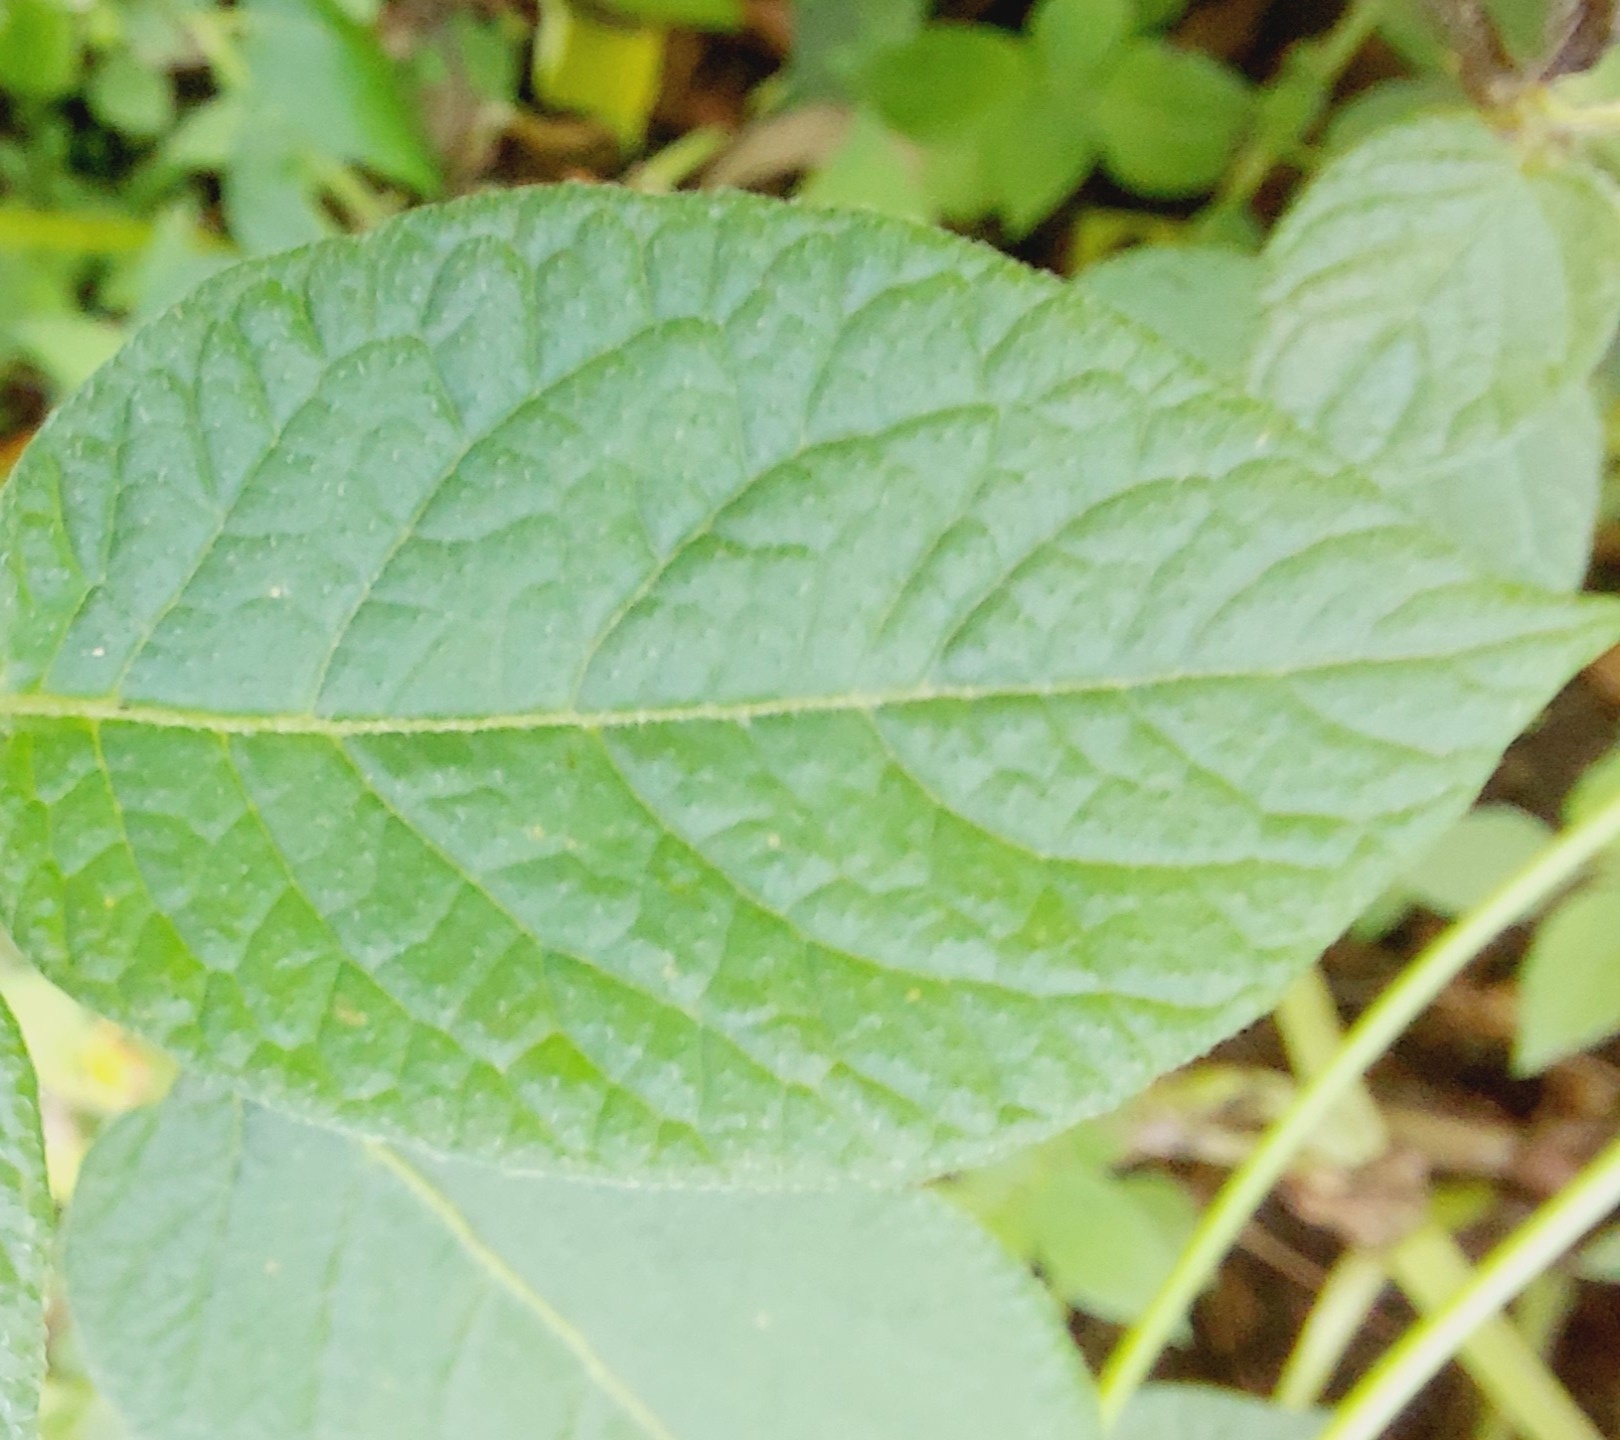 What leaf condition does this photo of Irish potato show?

healthy
